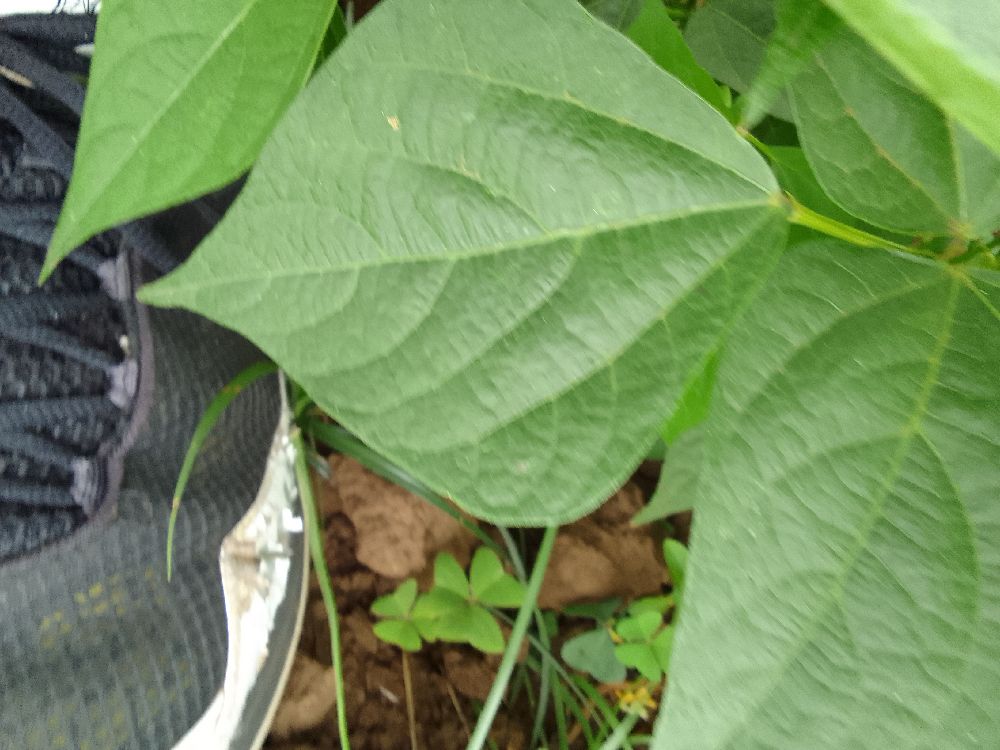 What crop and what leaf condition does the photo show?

common bean, healthy
